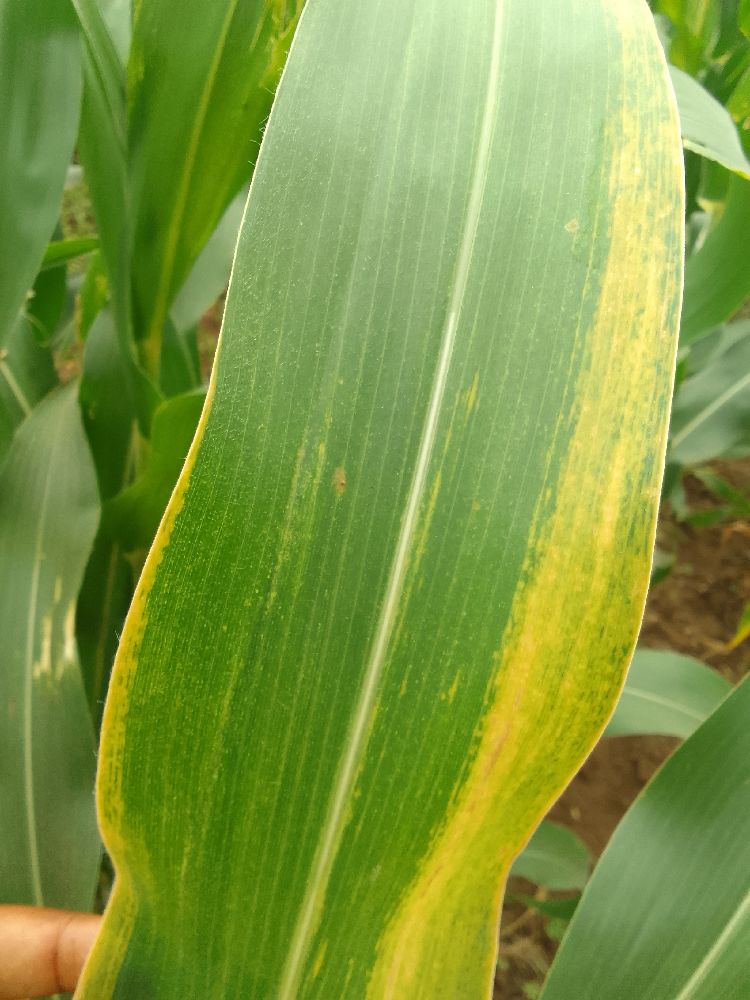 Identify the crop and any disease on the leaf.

maize, maize lethal necrosis
